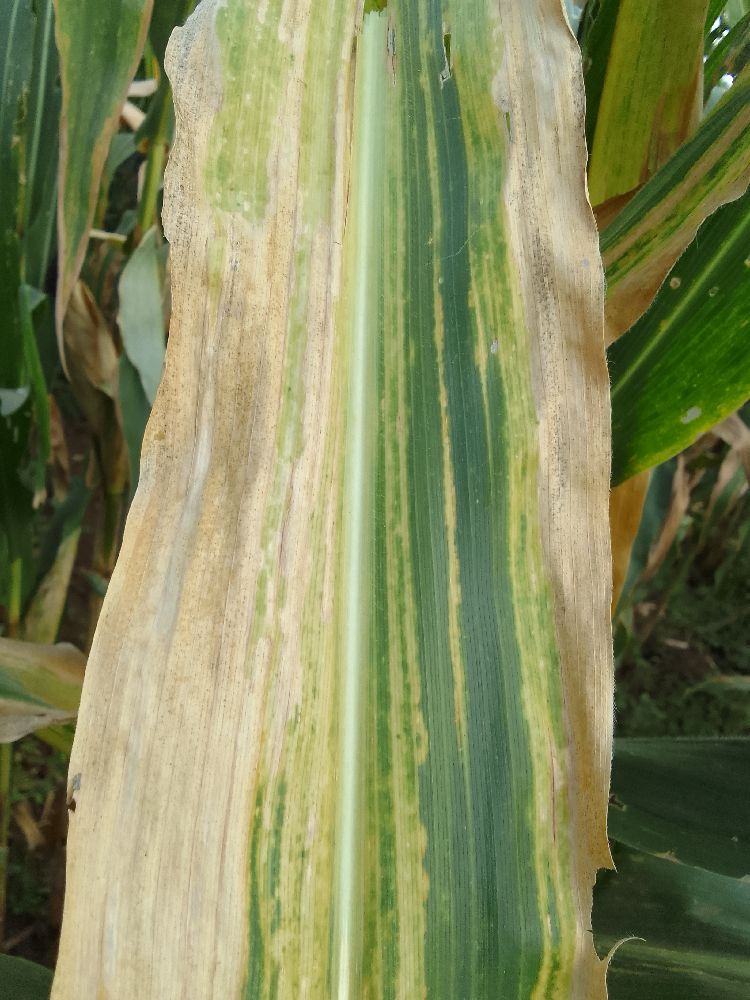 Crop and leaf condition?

maize, maize lethal necrosis
